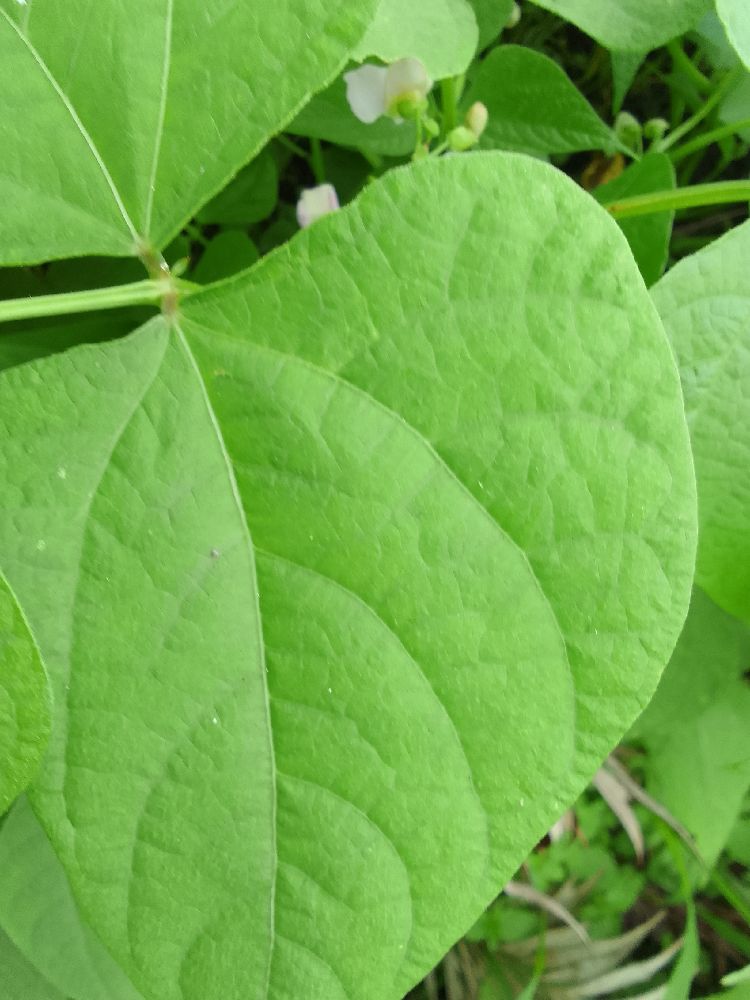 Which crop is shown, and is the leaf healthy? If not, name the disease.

common bean, healthy
